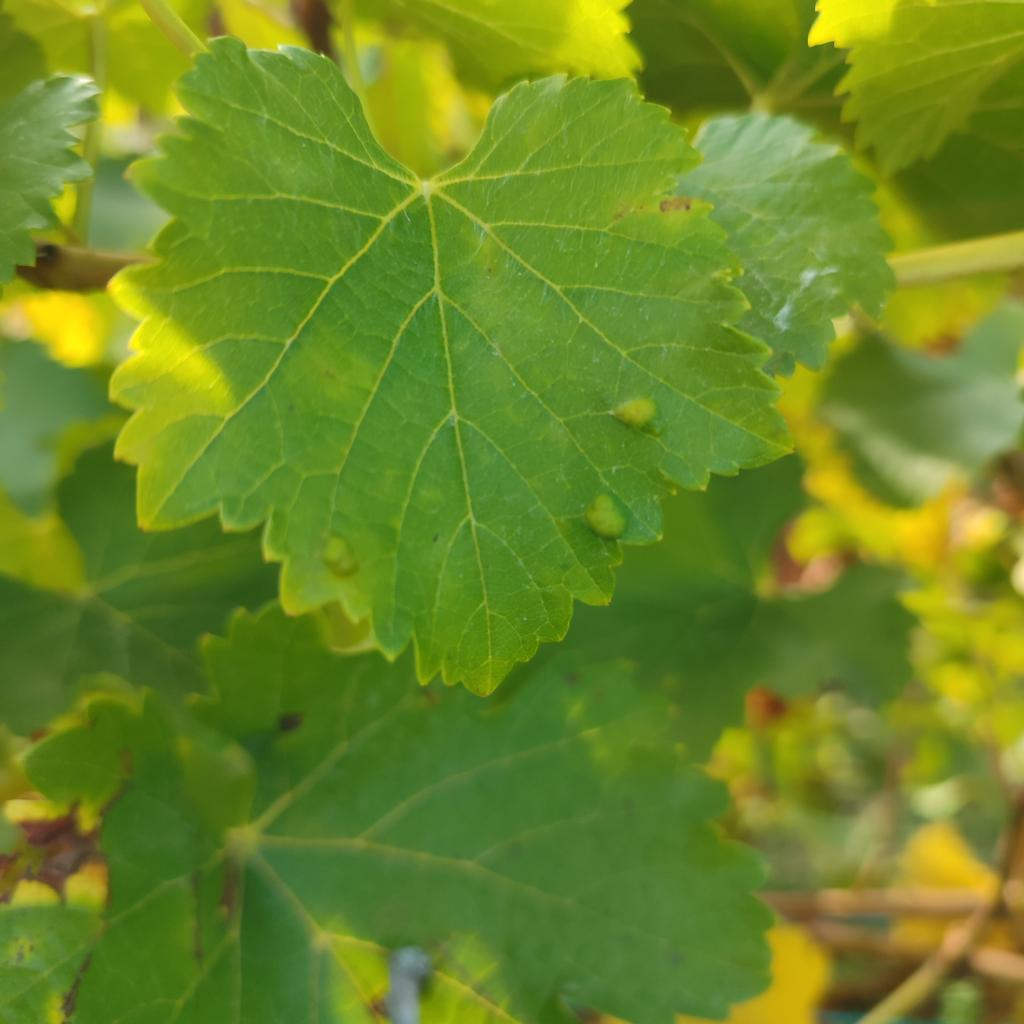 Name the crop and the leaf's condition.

grapevine, erineum mite
